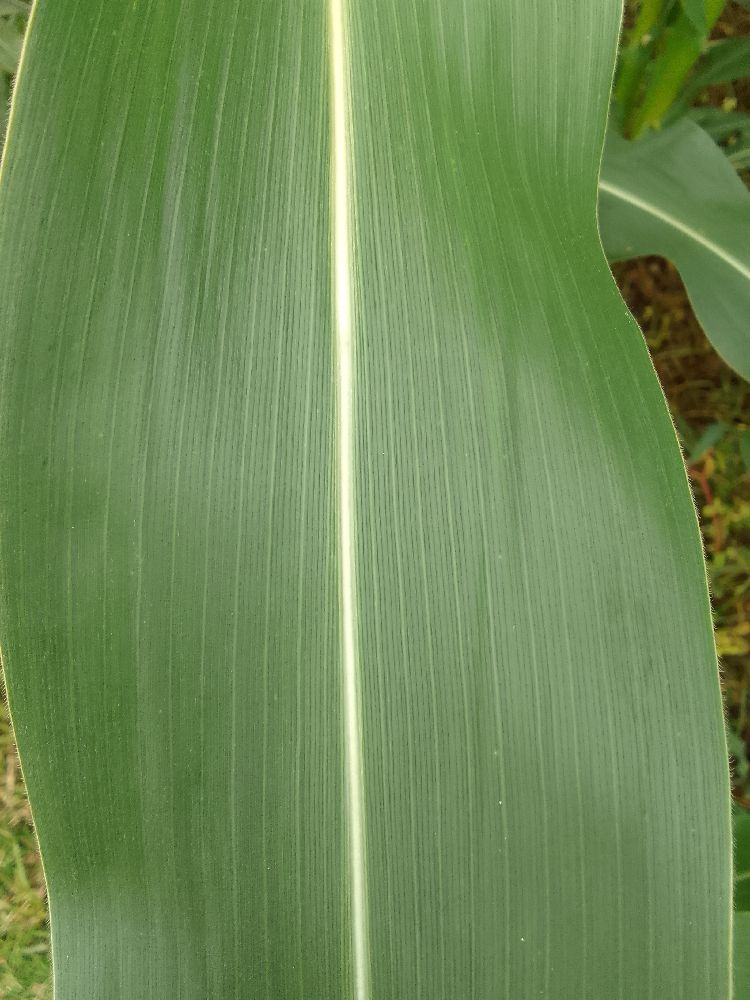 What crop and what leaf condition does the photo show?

maize, healthy
